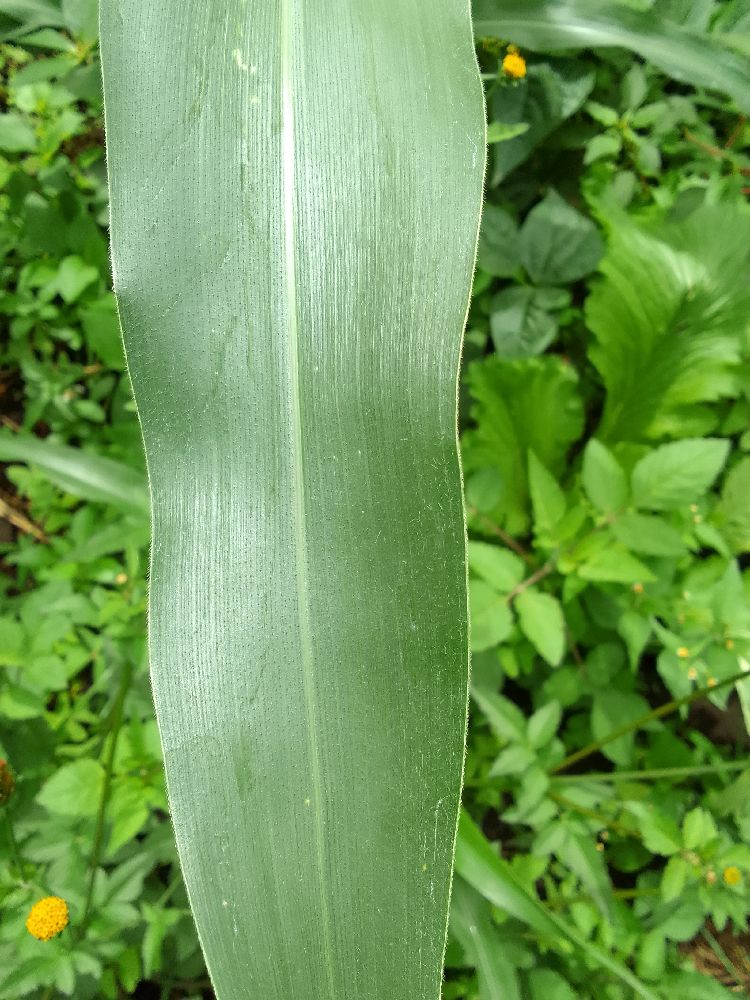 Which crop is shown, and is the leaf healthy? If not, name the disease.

common bean, healthy
